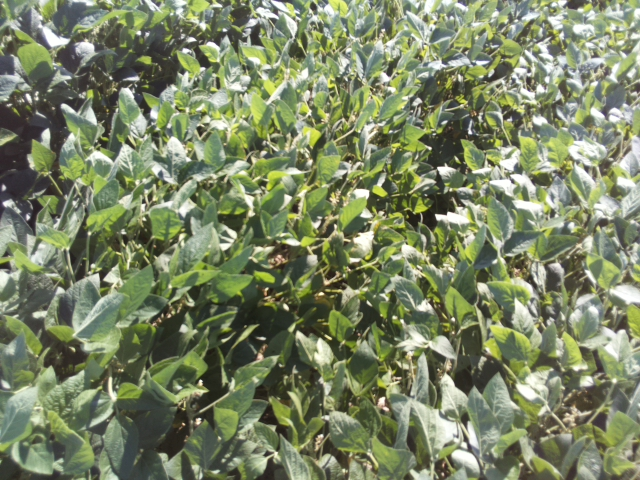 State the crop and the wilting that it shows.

soybean, slight leaflet or petiole turgor loss in upper canopy
